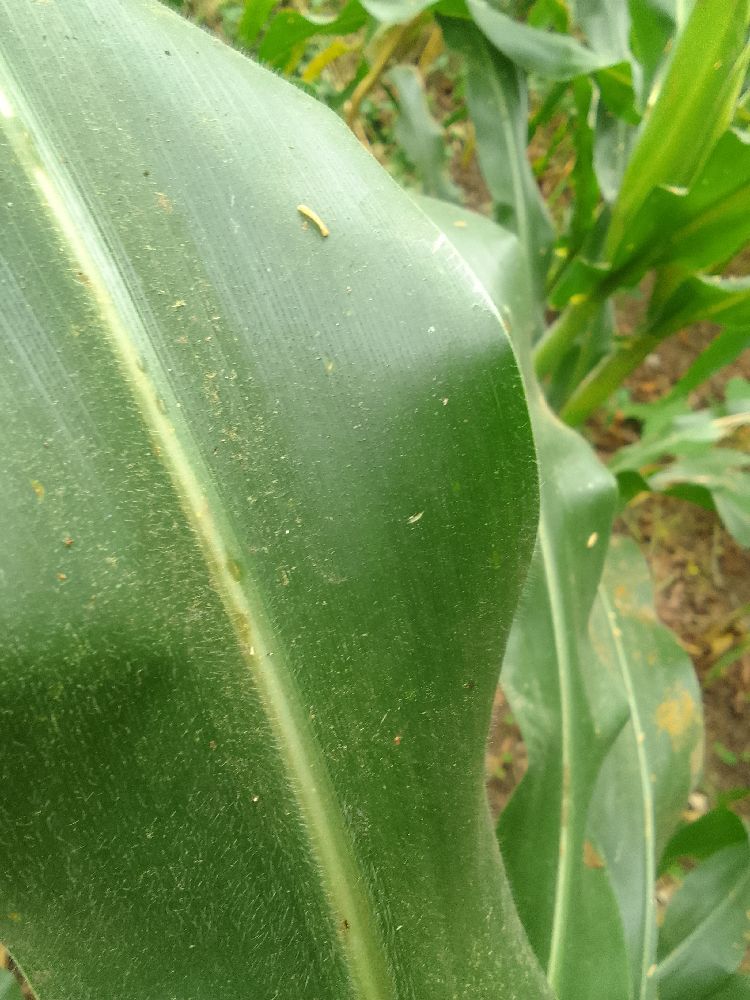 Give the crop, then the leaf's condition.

maize, healthy
